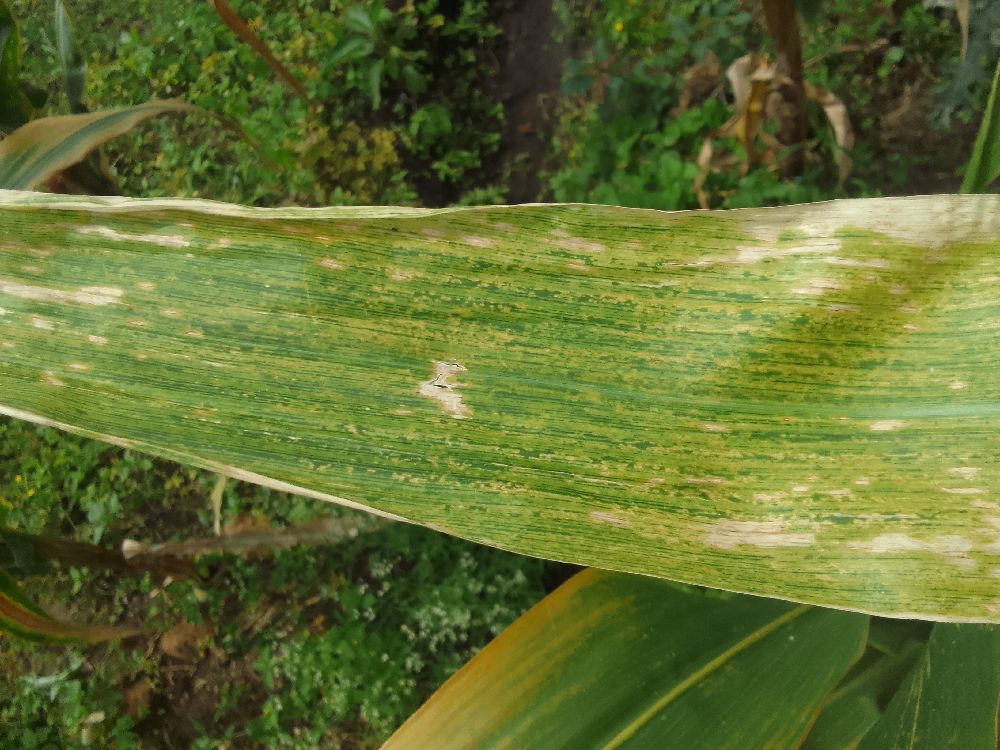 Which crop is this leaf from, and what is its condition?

maize, maize lethal necrosis
